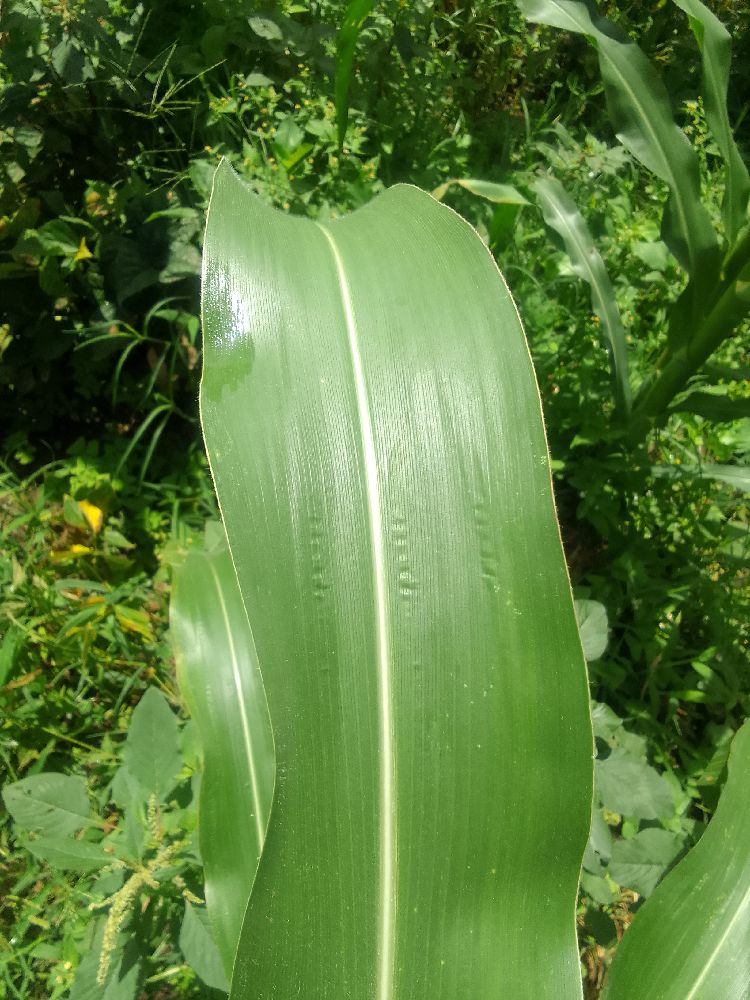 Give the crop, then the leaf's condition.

maize, healthy
